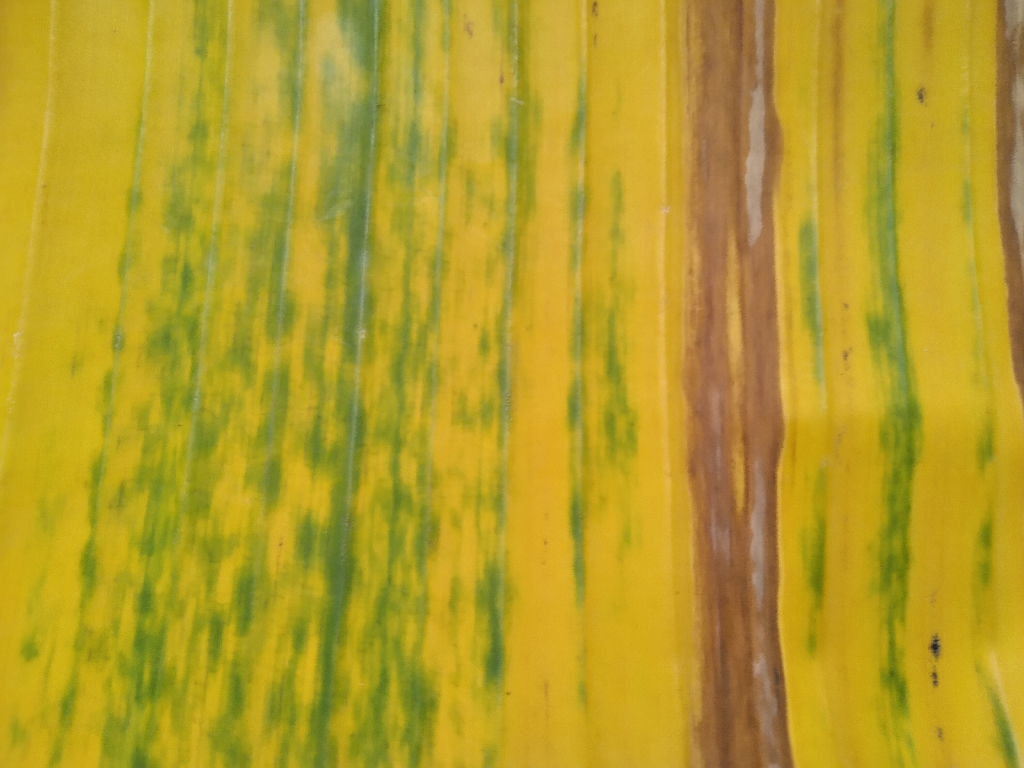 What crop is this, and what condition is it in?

banana, fusarium wilt race 1
